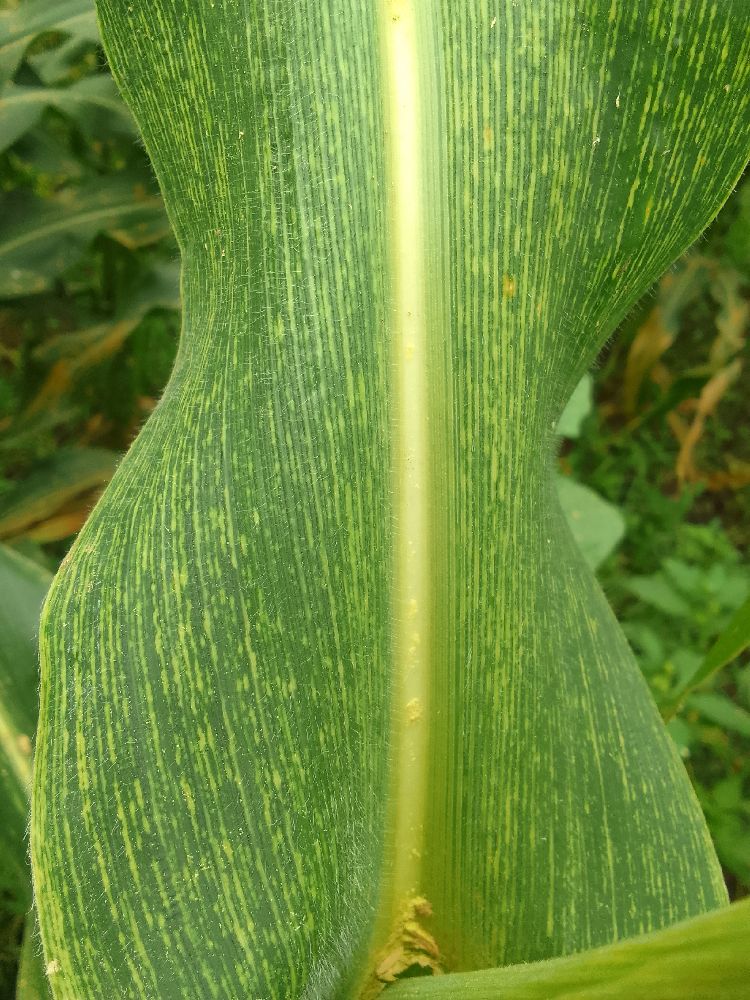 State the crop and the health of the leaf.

maize, maize streak virus
